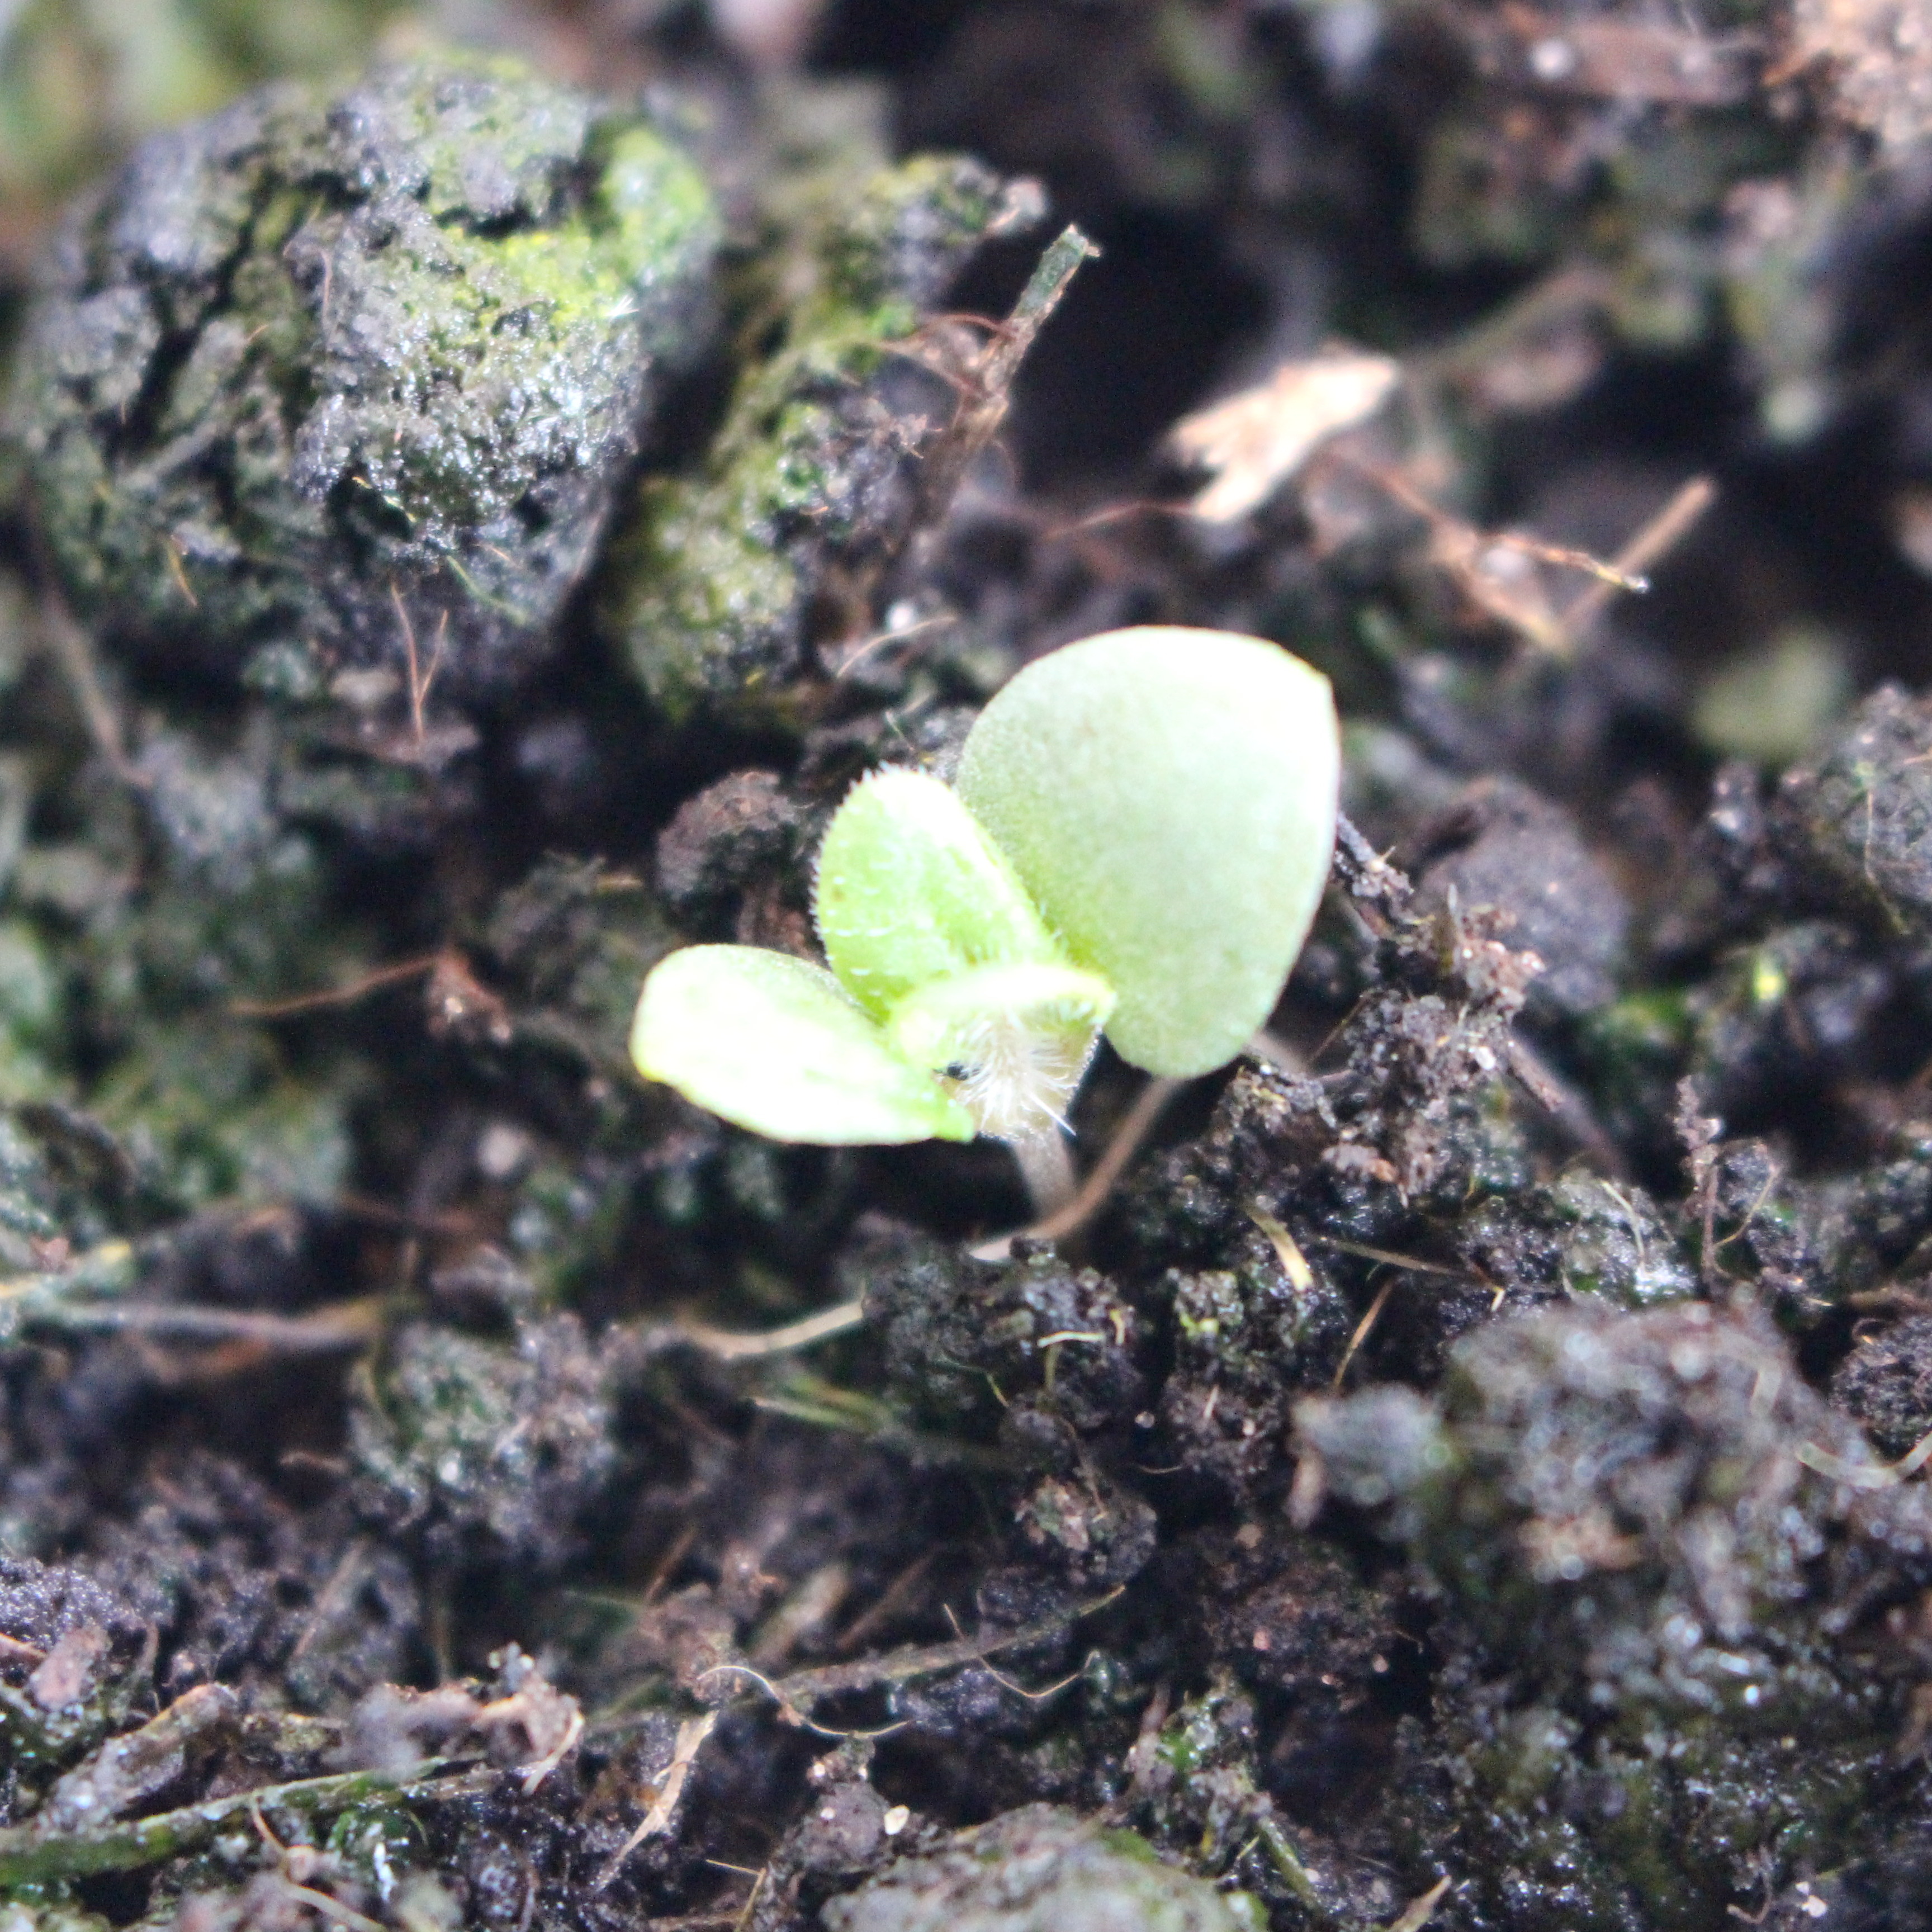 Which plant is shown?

Veronica persica
